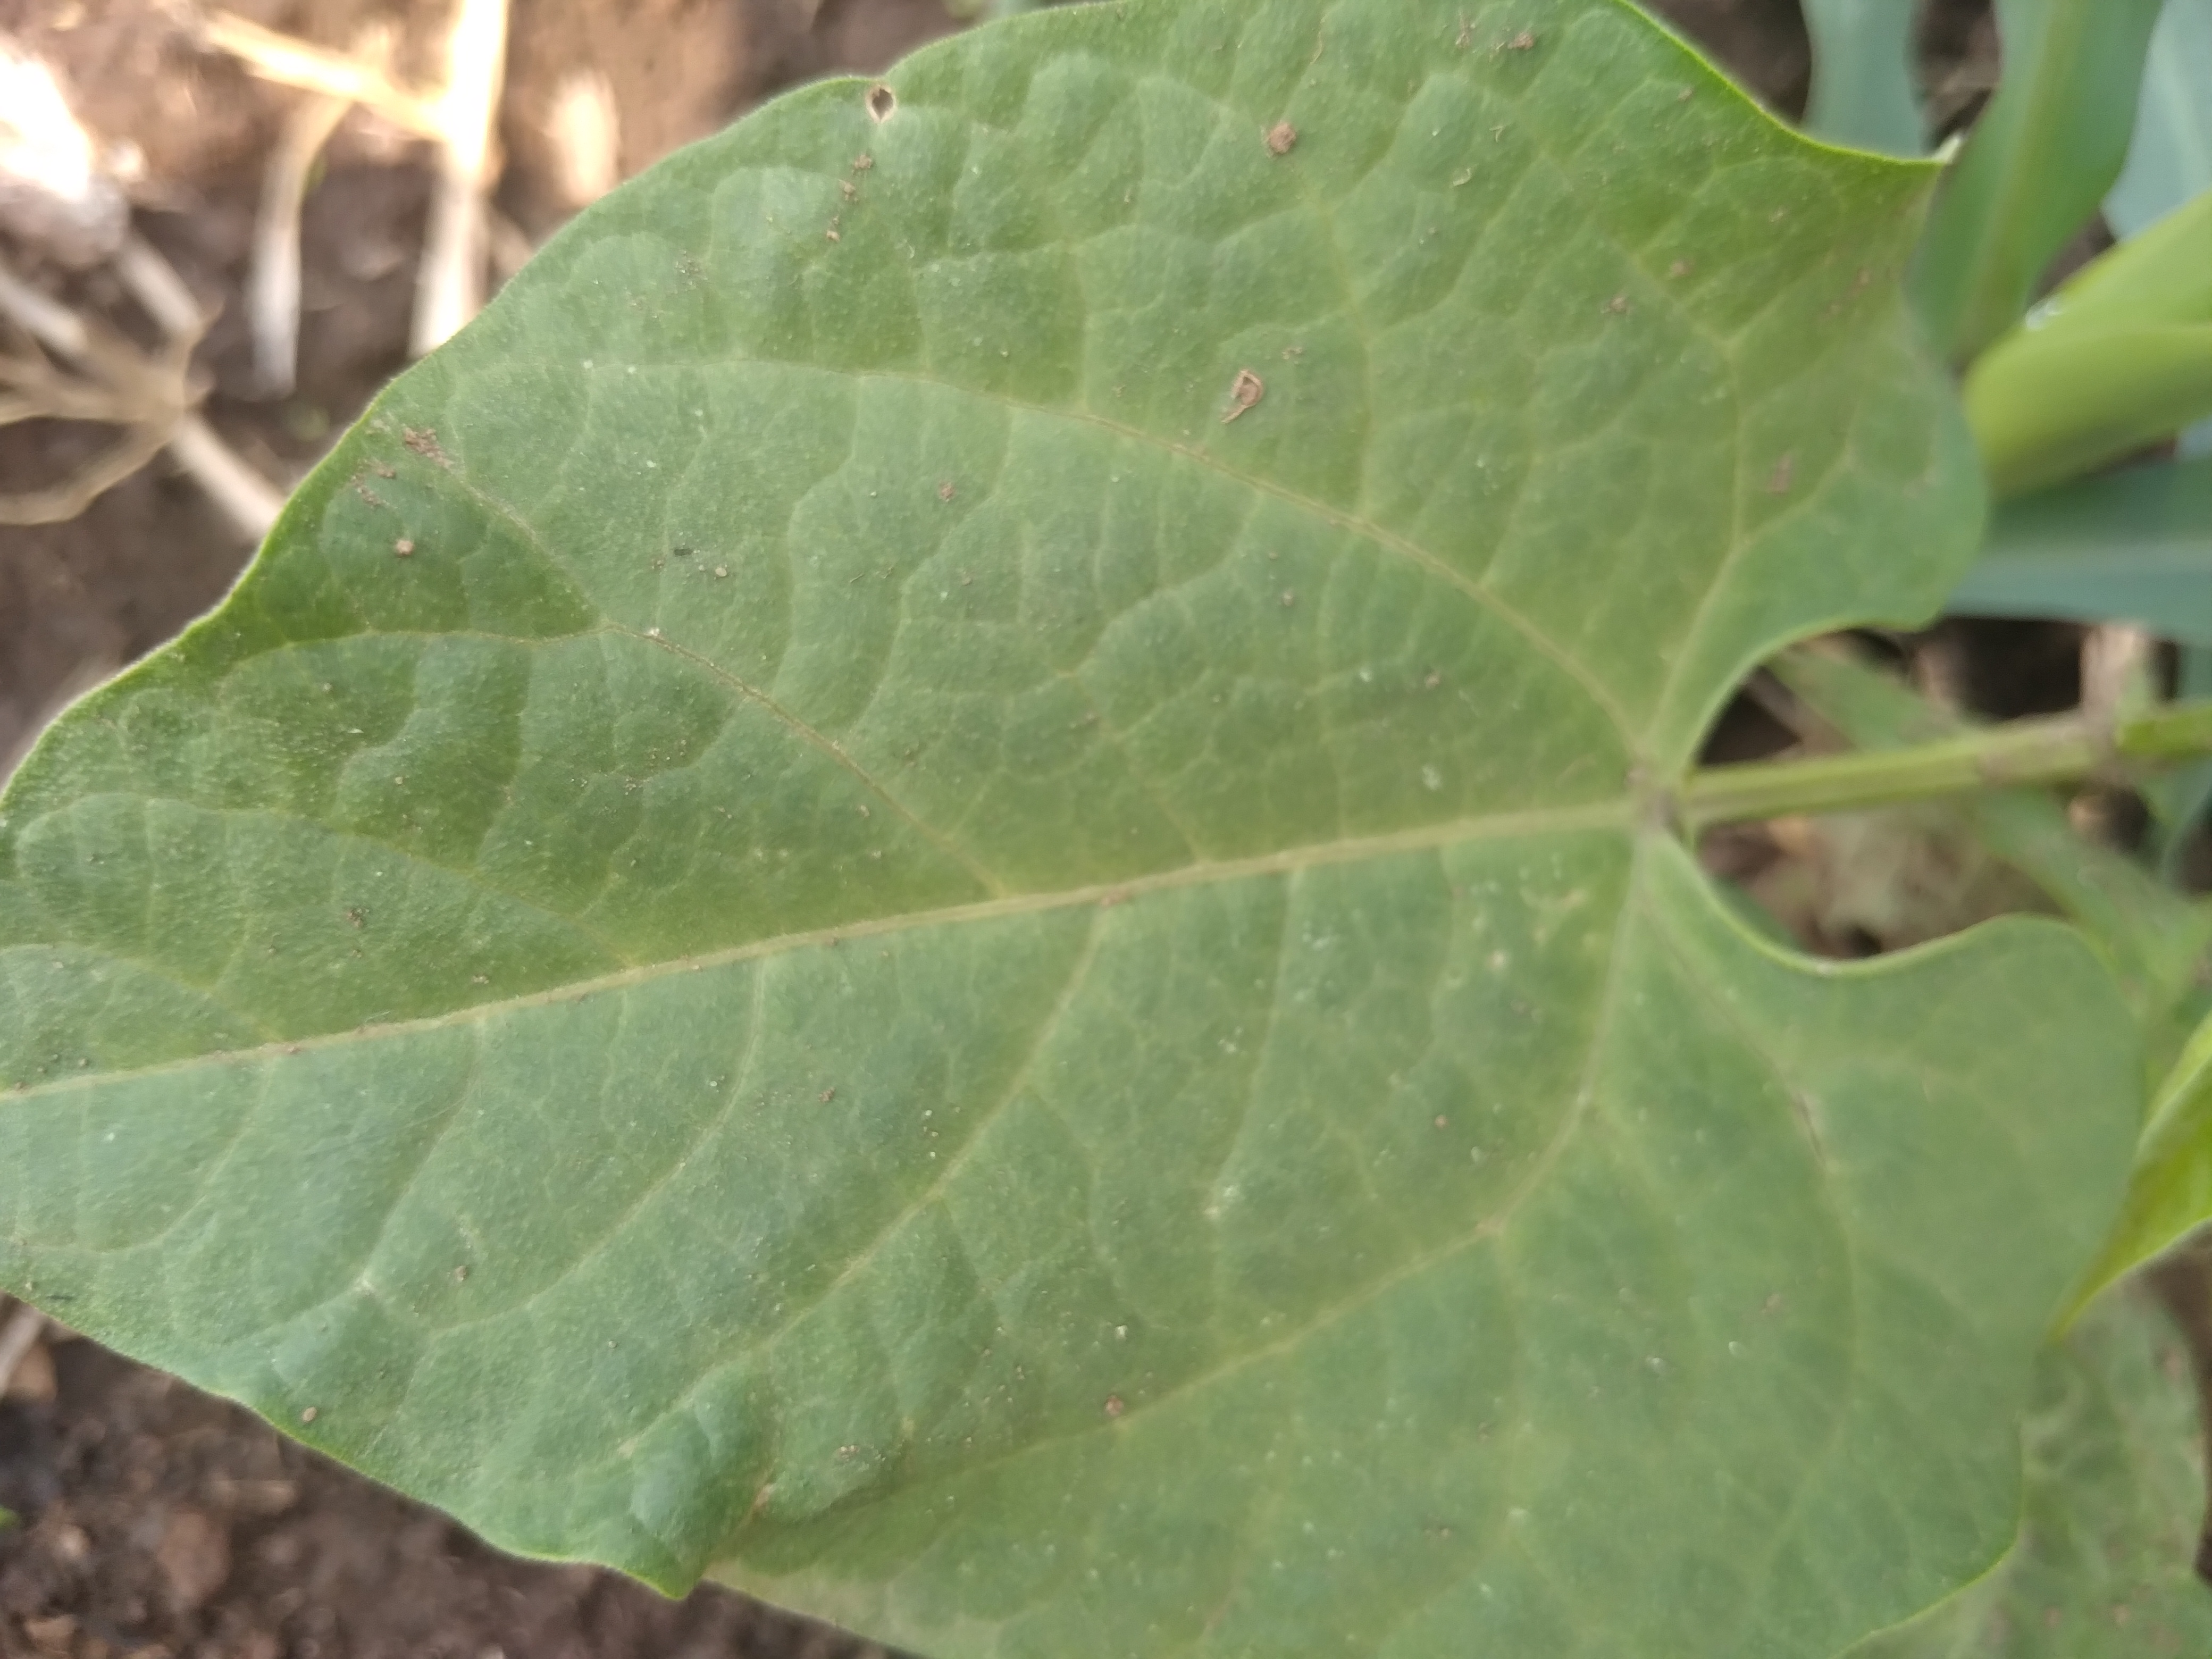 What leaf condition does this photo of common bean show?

healthy
